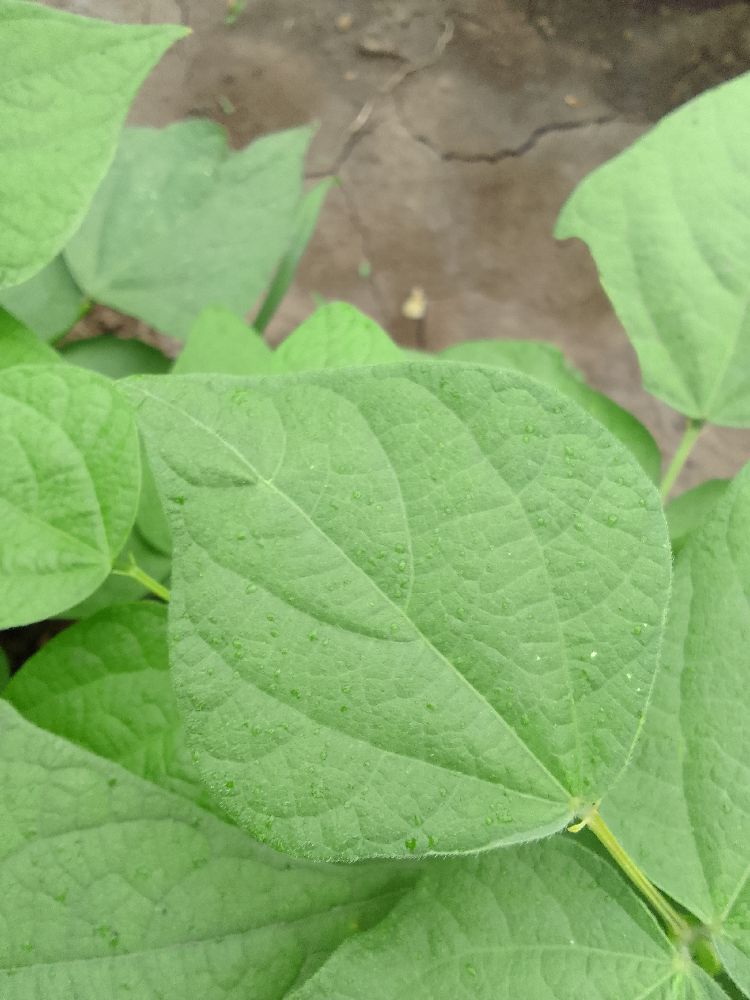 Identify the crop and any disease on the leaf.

common bean, healthy
